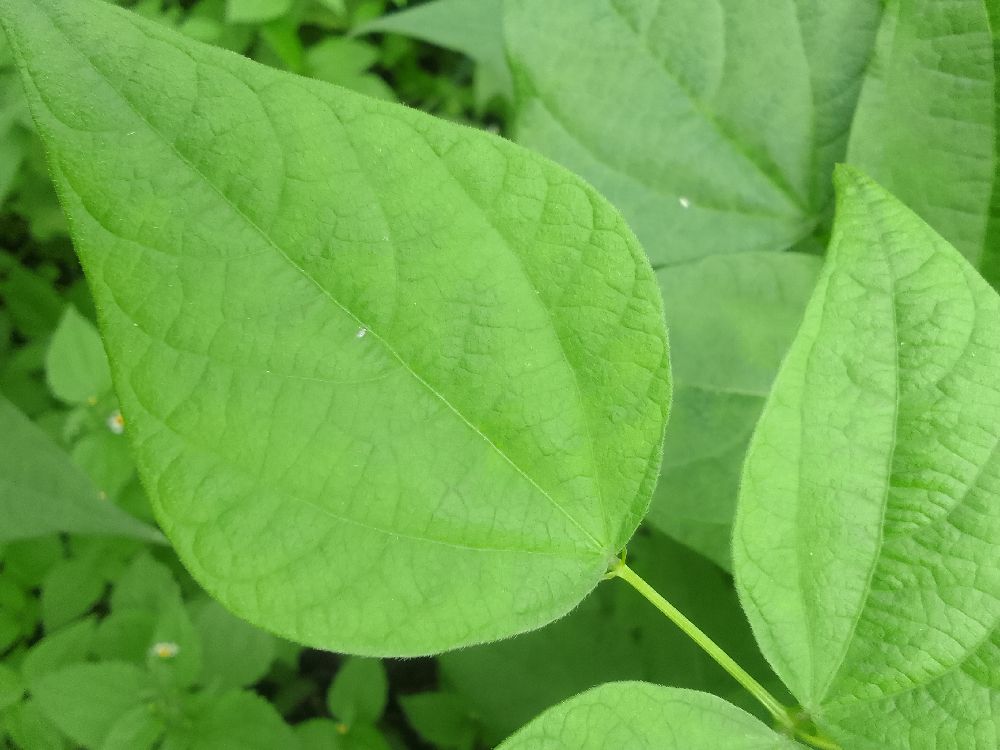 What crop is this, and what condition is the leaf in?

common bean, healthy
